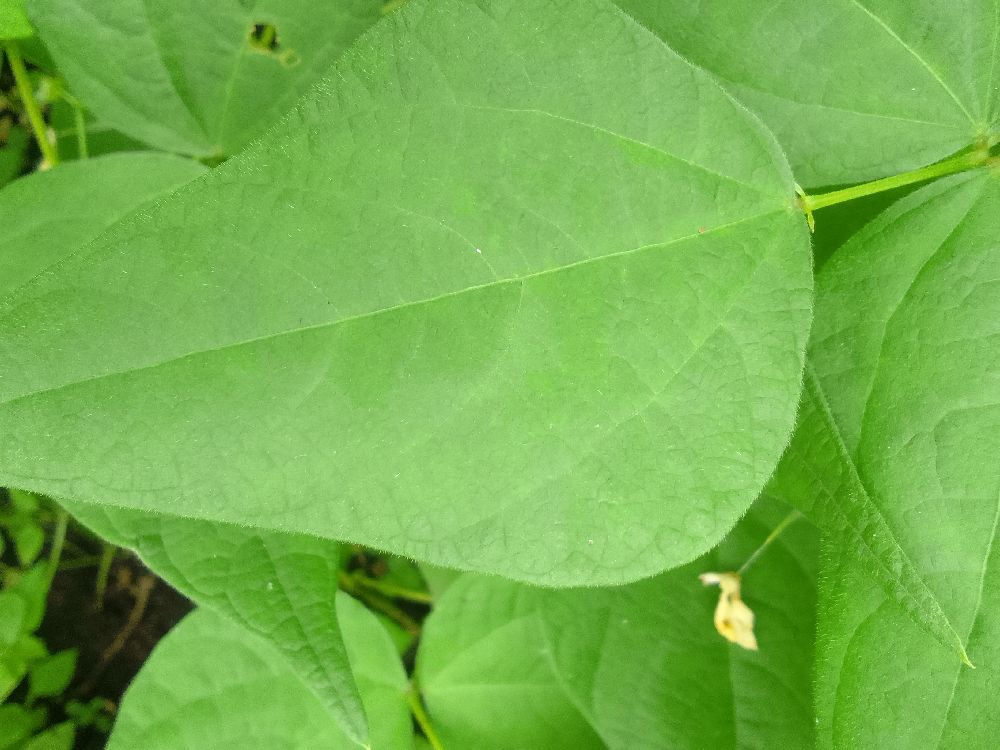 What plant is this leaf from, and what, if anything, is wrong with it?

common bean, healthy
